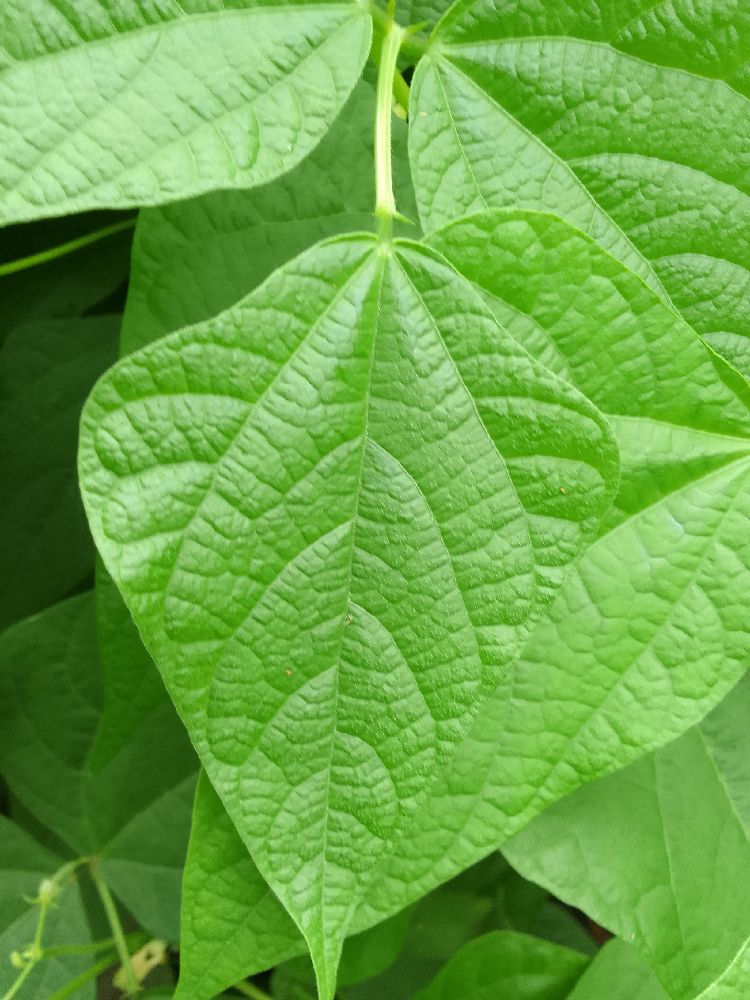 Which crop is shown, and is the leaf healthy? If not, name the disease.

common bean, healthy
